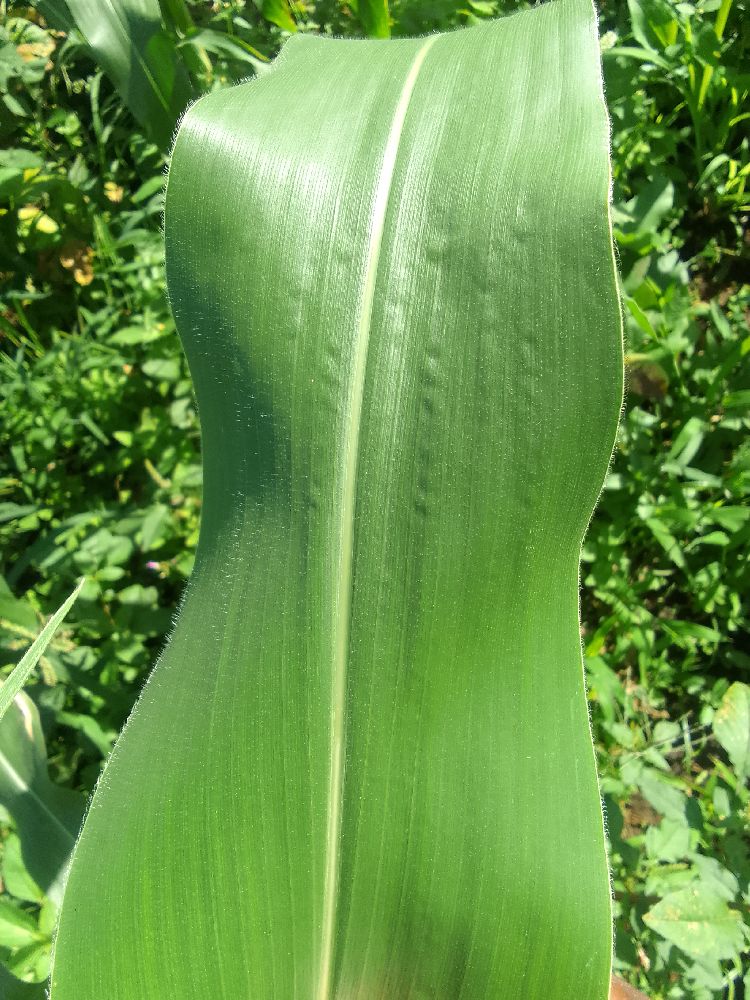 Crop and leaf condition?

maize, healthy
